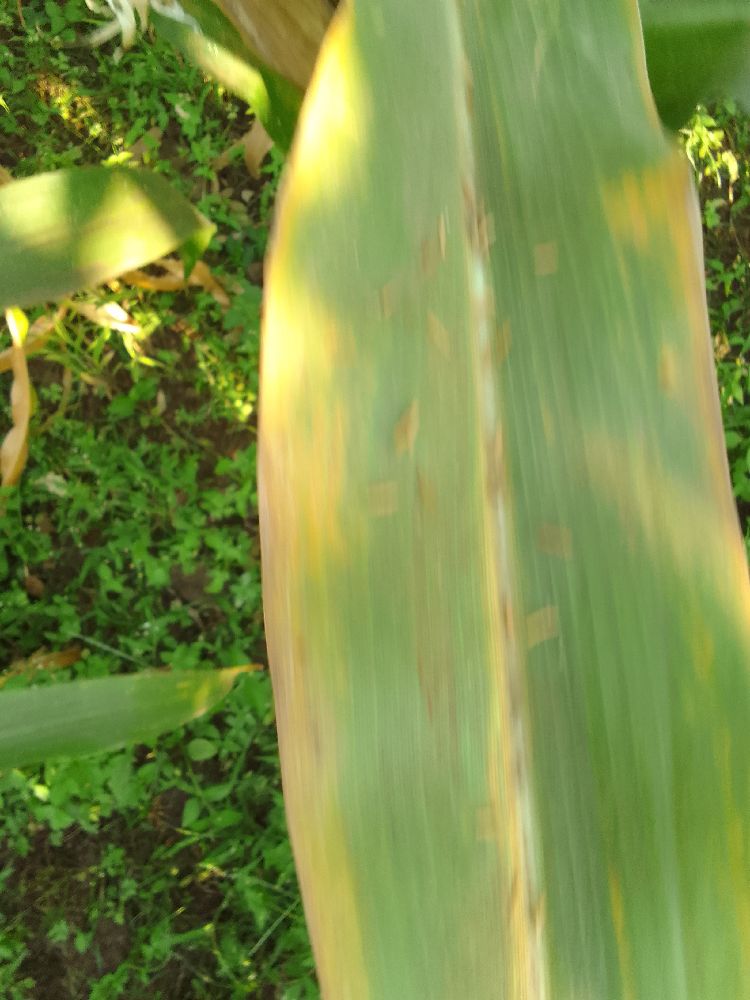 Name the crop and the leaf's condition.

maize, maize lethal necrosis
